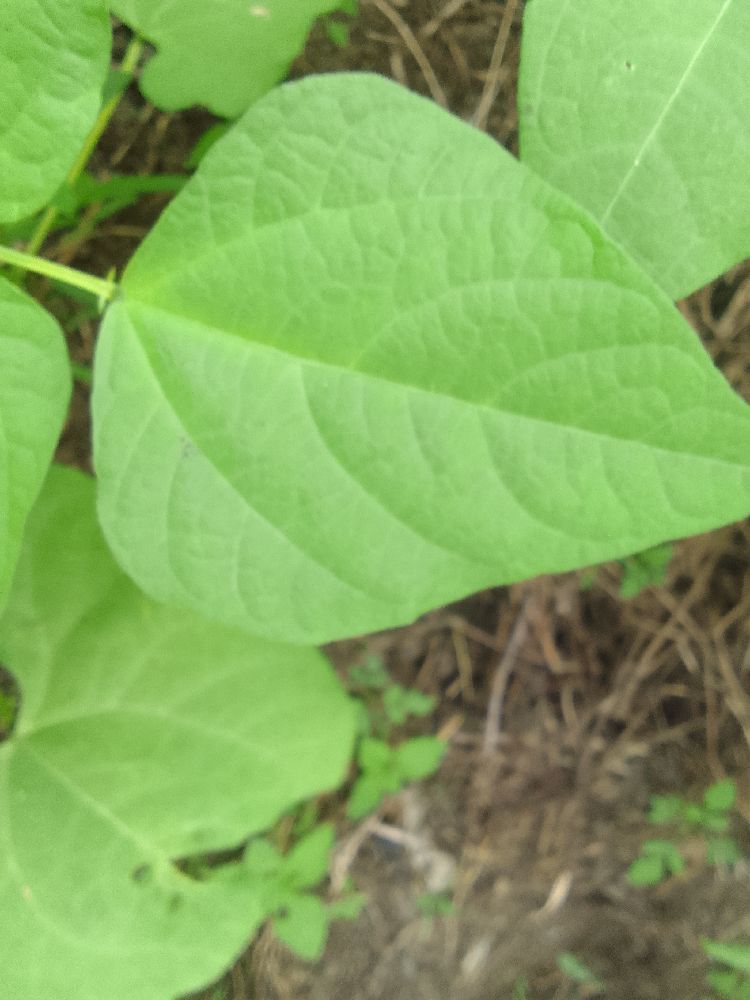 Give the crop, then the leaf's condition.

common bean, healthy
